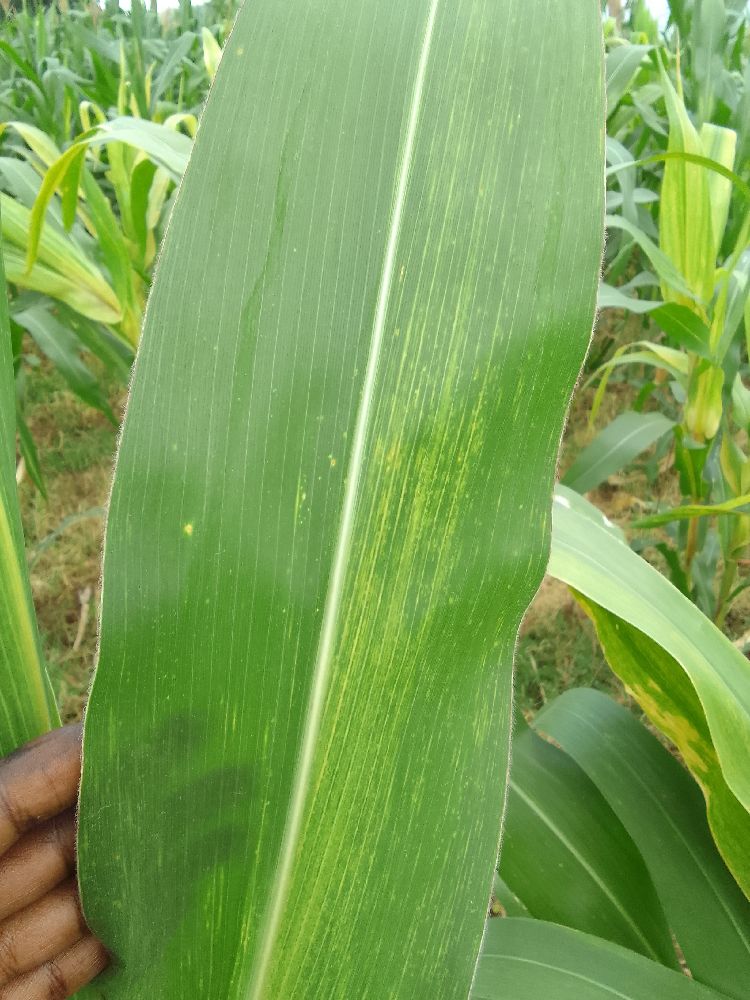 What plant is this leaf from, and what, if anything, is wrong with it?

maize, maize lethal necrosis
